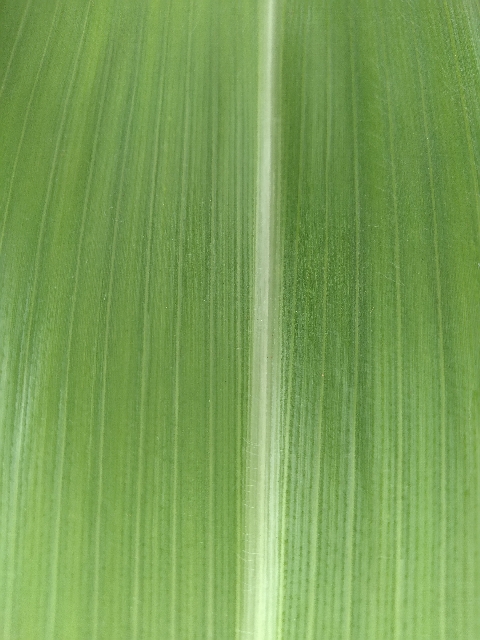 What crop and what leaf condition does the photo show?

maize, healthy
